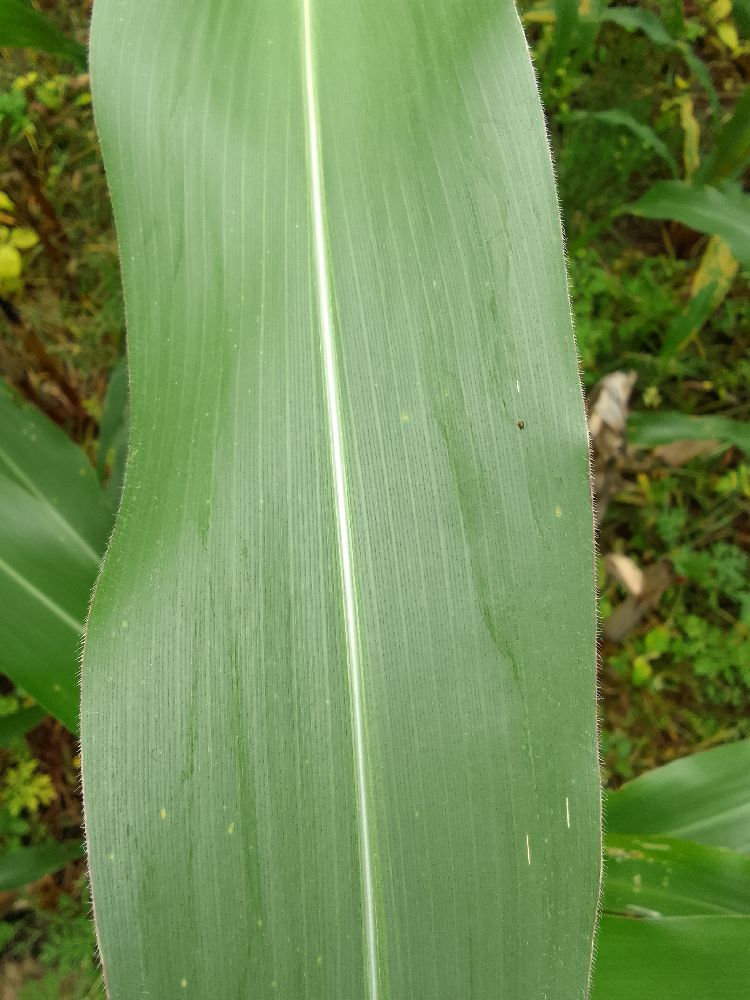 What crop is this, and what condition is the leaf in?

maize, healthy
